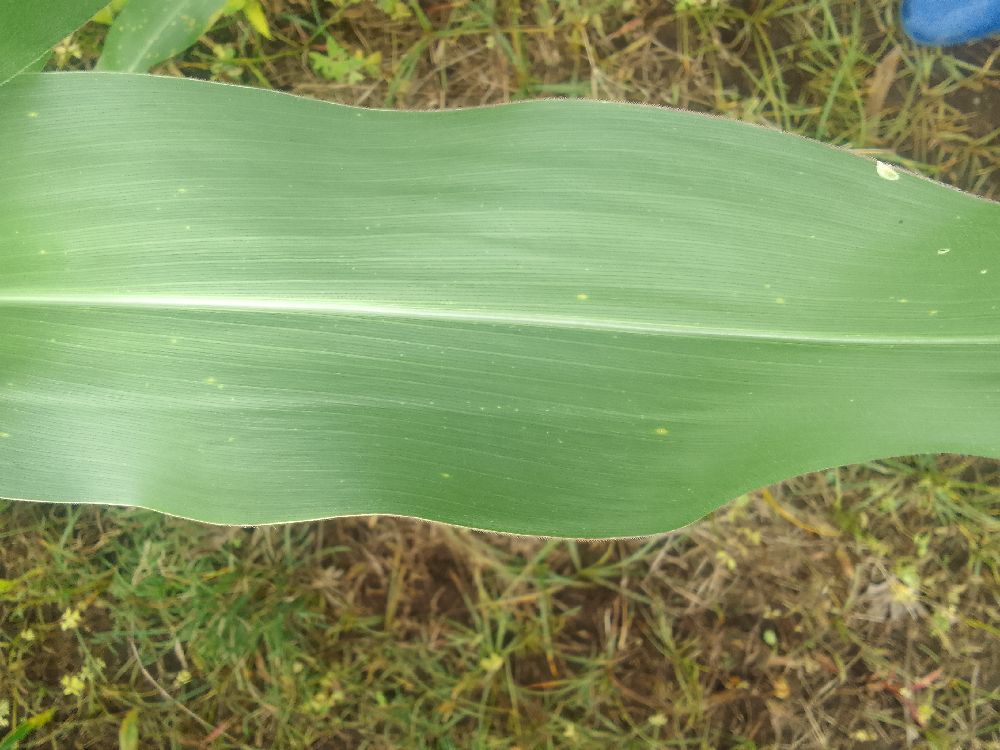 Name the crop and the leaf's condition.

maize, healthy
